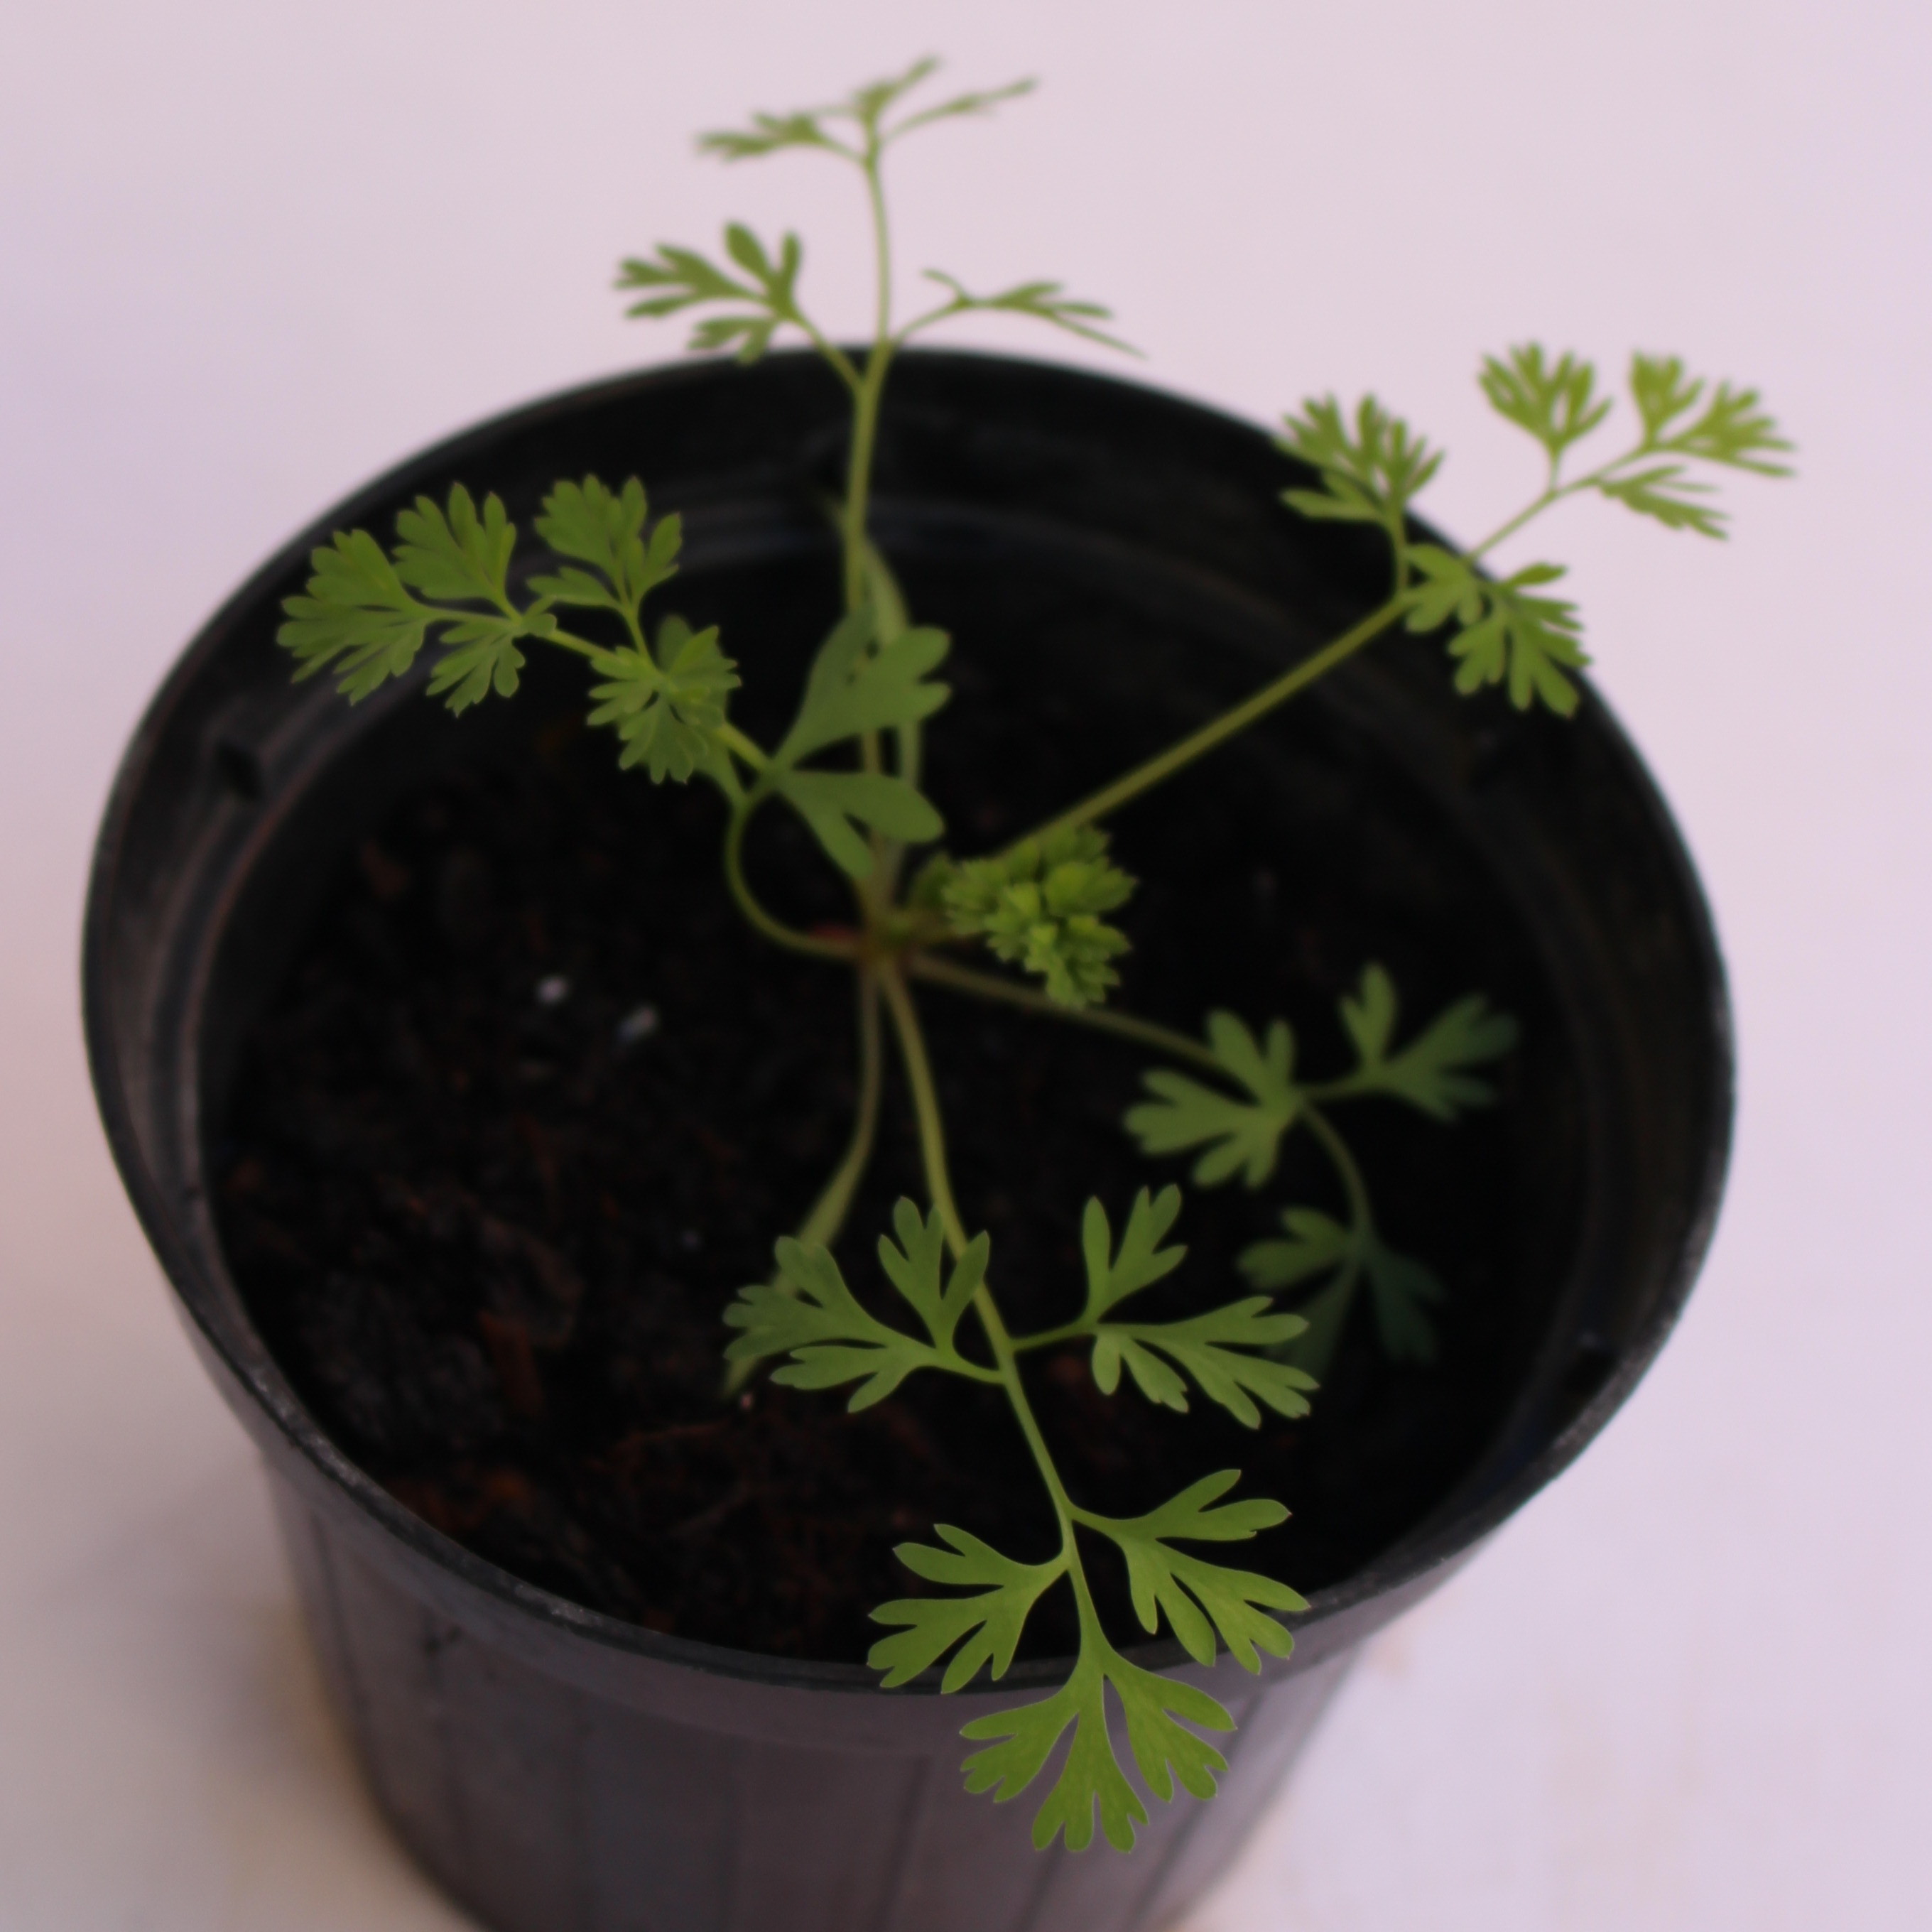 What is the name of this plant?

Fumaria officinalis
